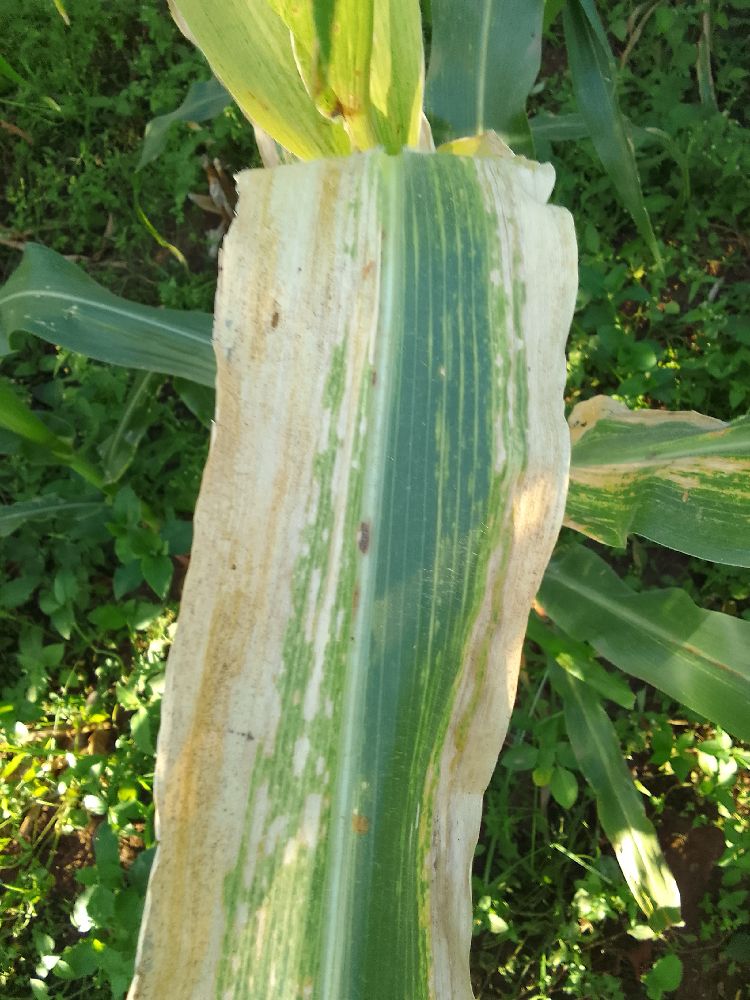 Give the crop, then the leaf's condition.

maize, maize lethal necrosis
